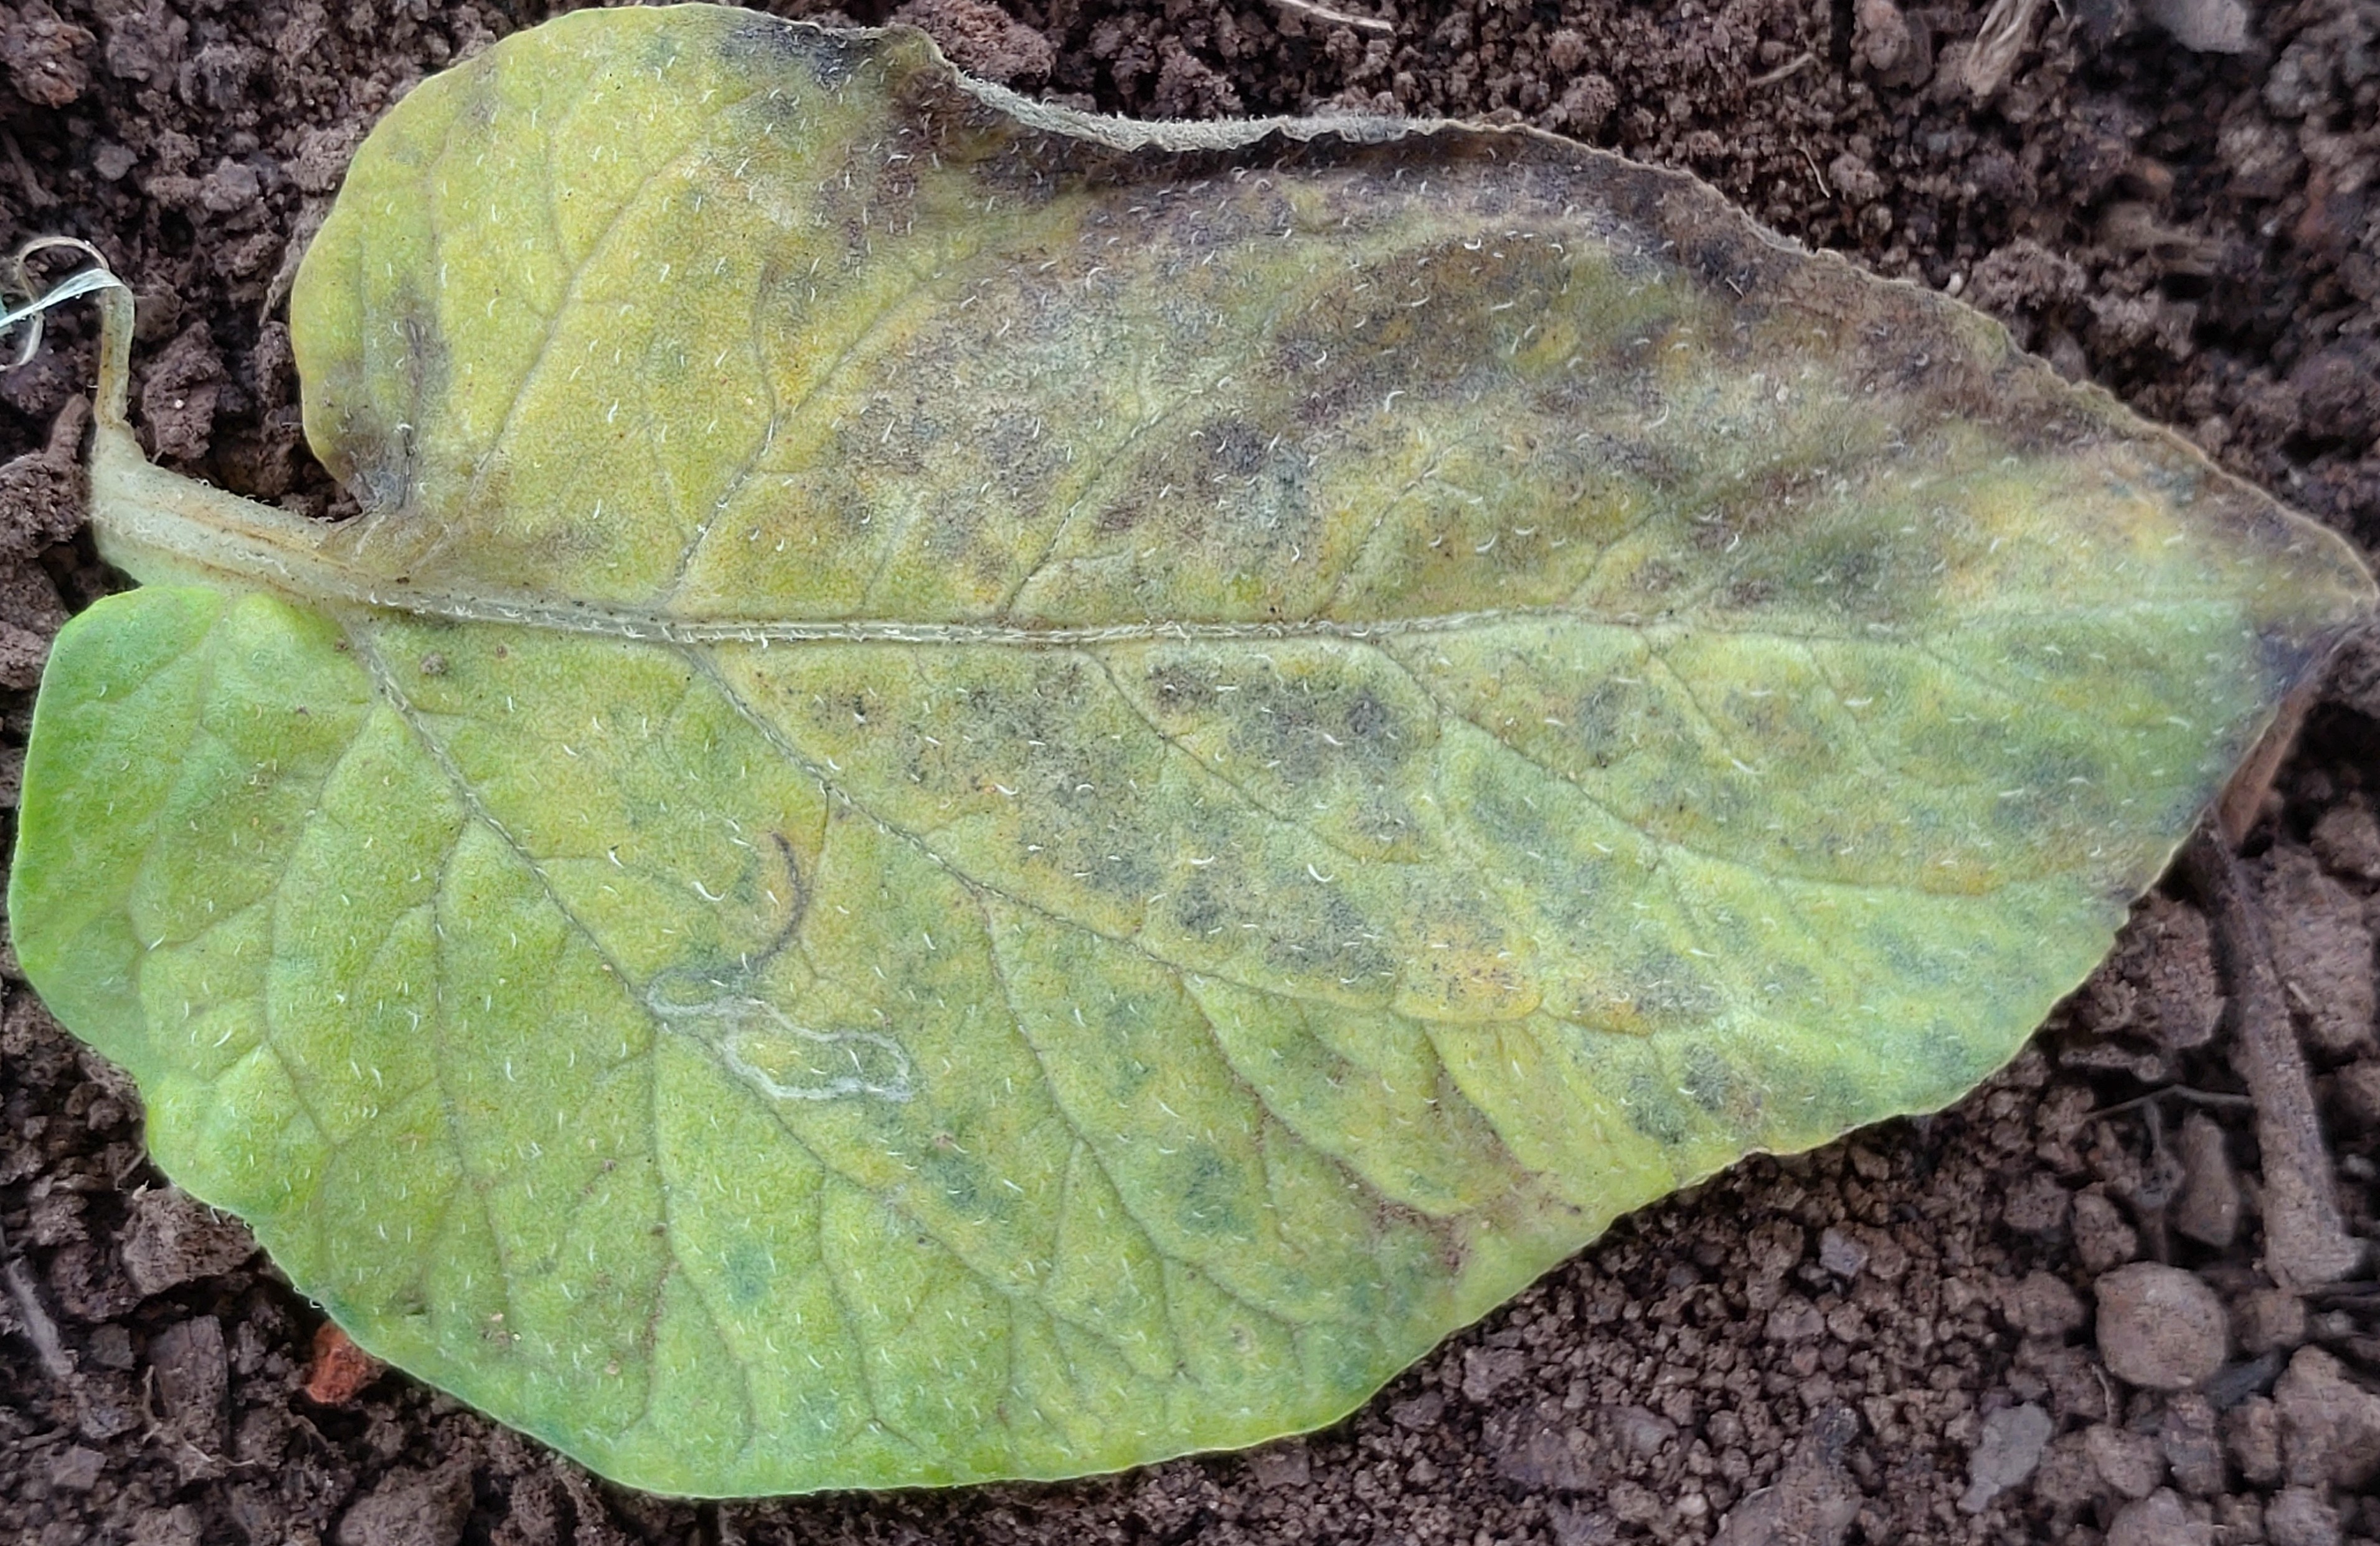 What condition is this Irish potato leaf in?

late blight
